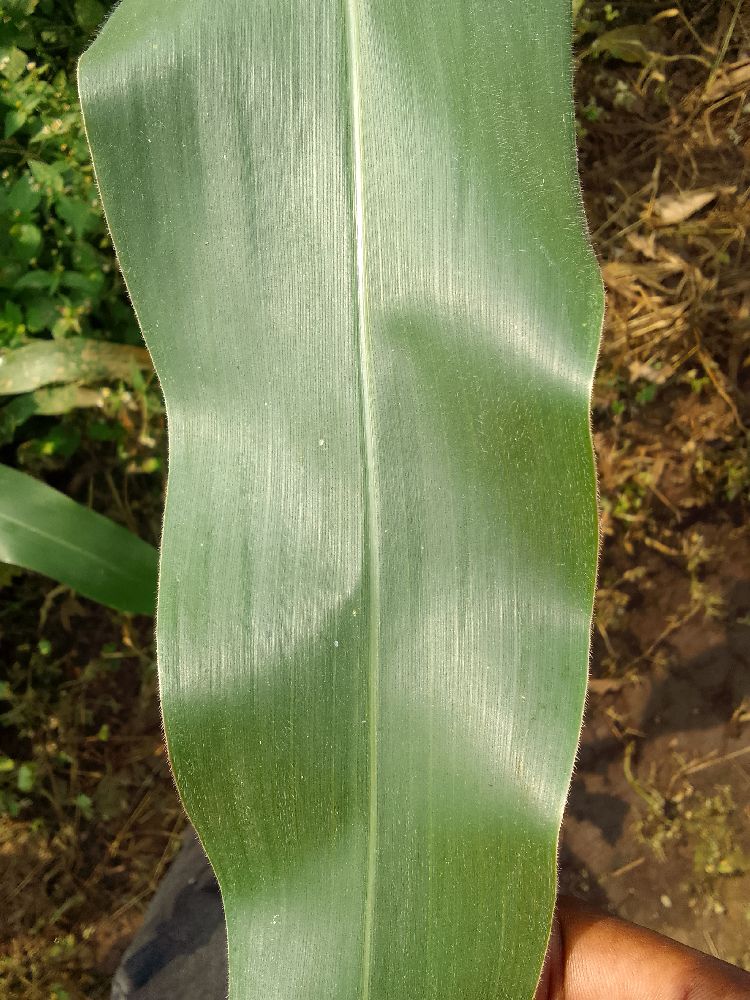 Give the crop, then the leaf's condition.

maize, healthy
